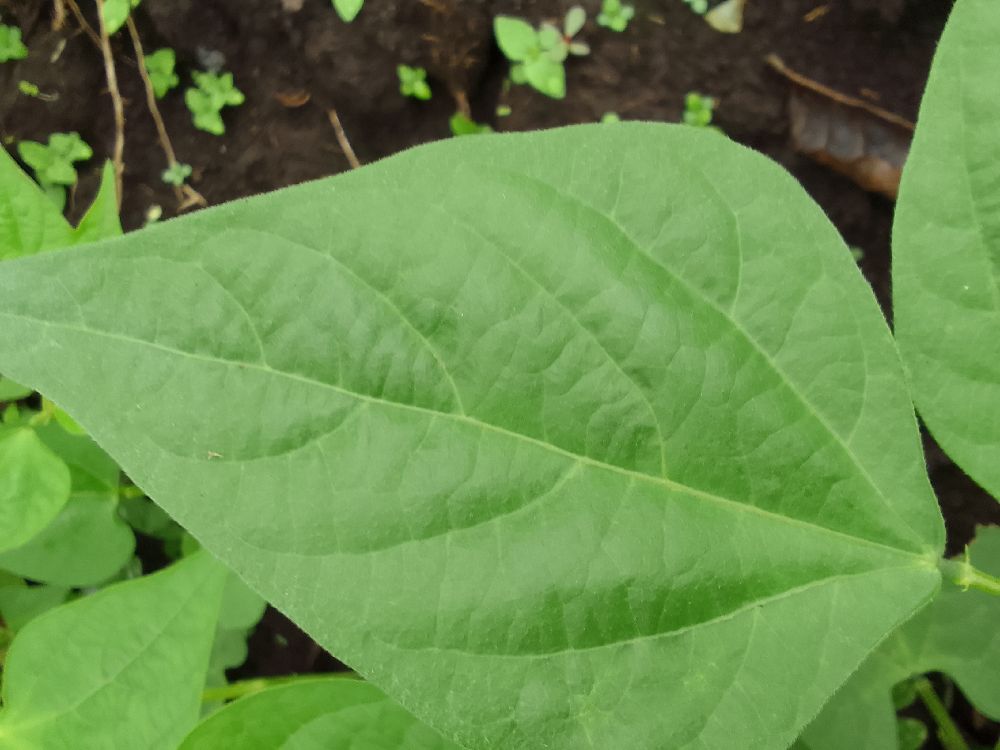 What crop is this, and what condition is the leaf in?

common bean, healthy
